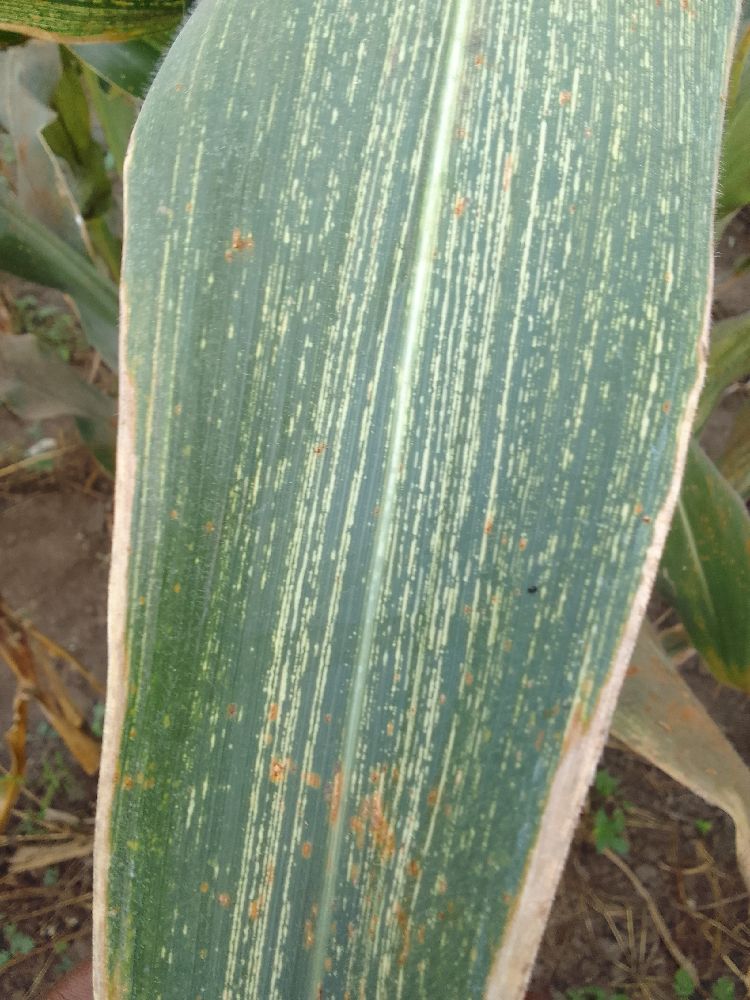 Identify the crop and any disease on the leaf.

maize, maize streak virus
